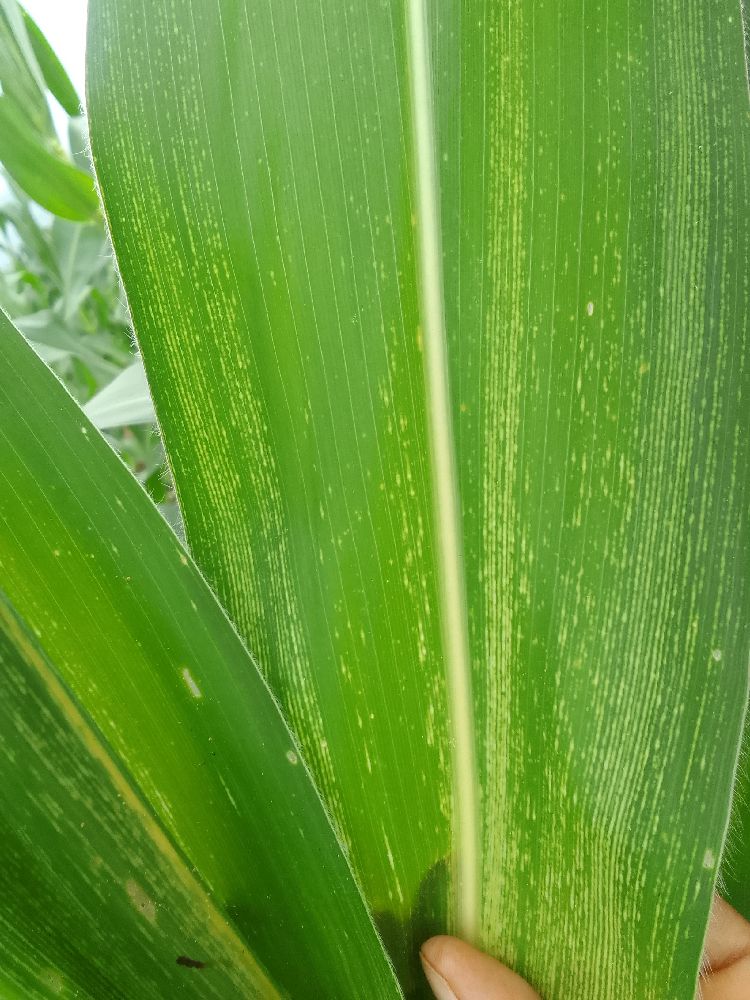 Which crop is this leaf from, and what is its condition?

maize, maize streak virus
